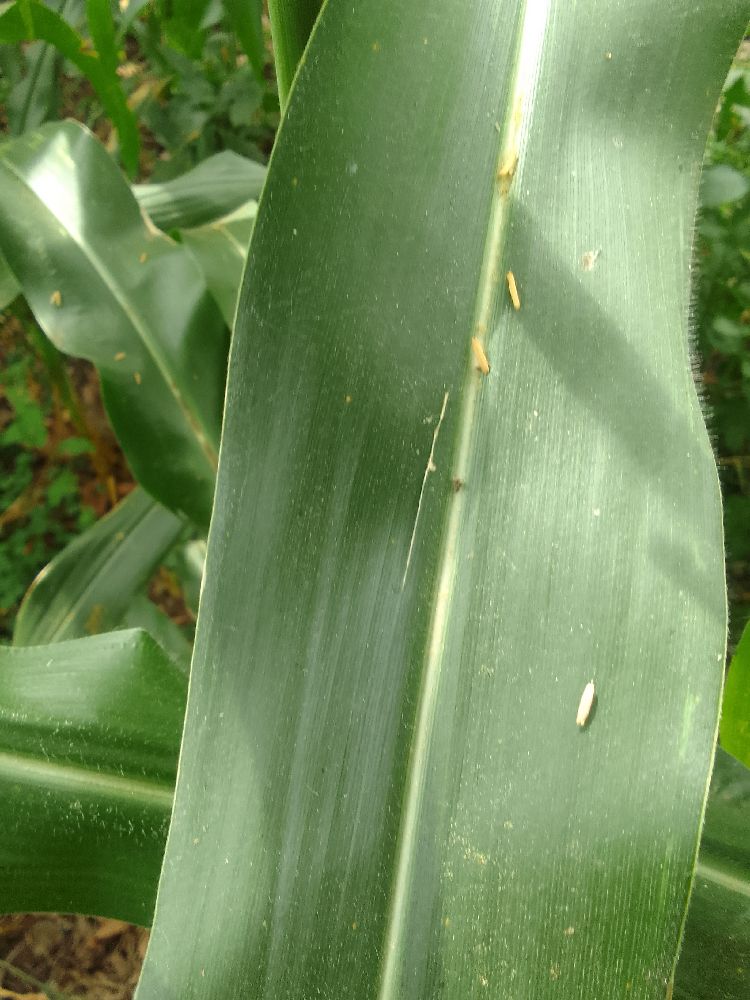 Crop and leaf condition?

maize, healthy
